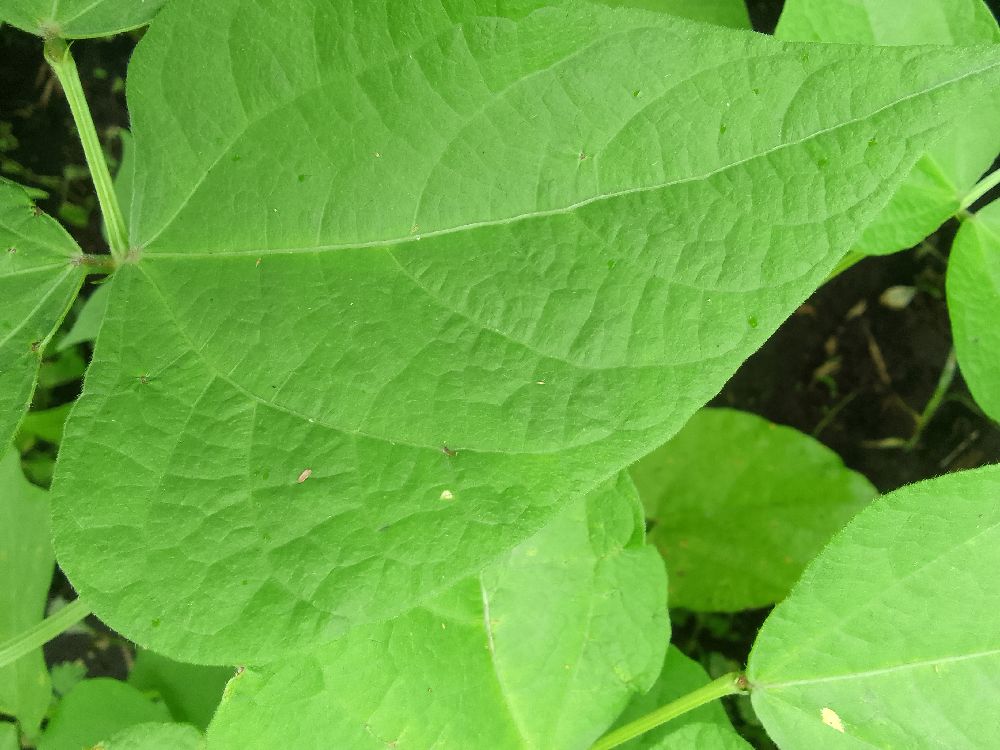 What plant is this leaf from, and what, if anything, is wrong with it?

common bean, healthy
